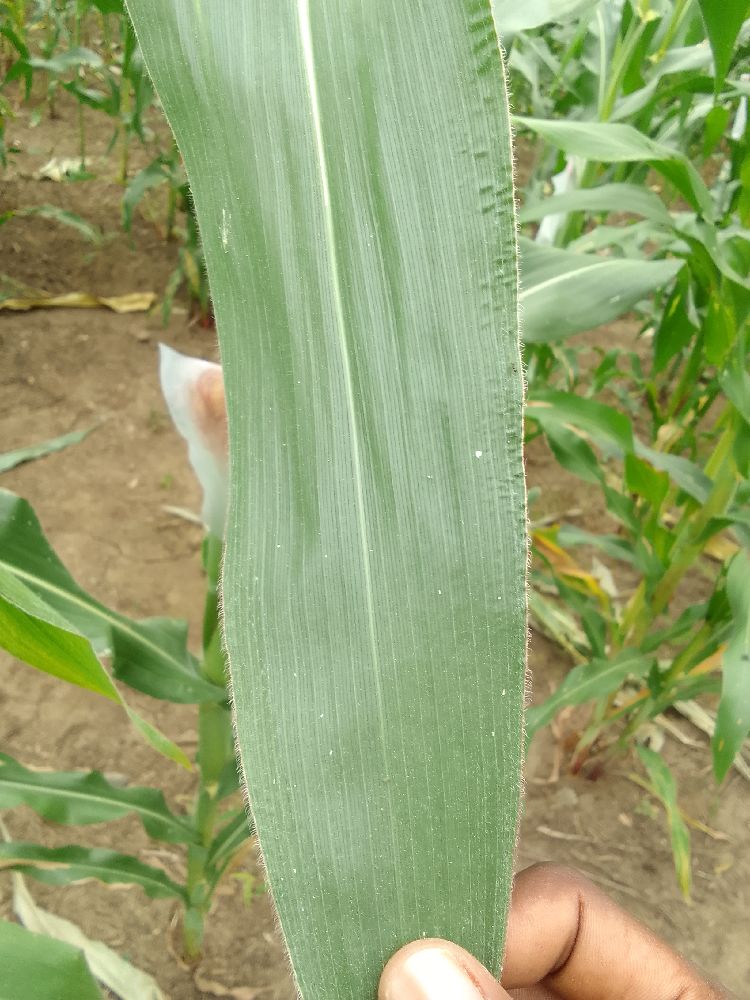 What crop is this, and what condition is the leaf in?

maize, healthy
